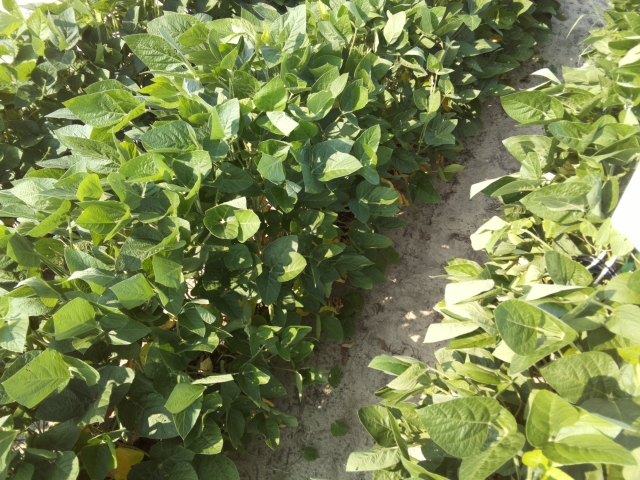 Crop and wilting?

soybean, leaflets folding inward at secondary pulvinus with no turgor loss in leaflets or petioles
